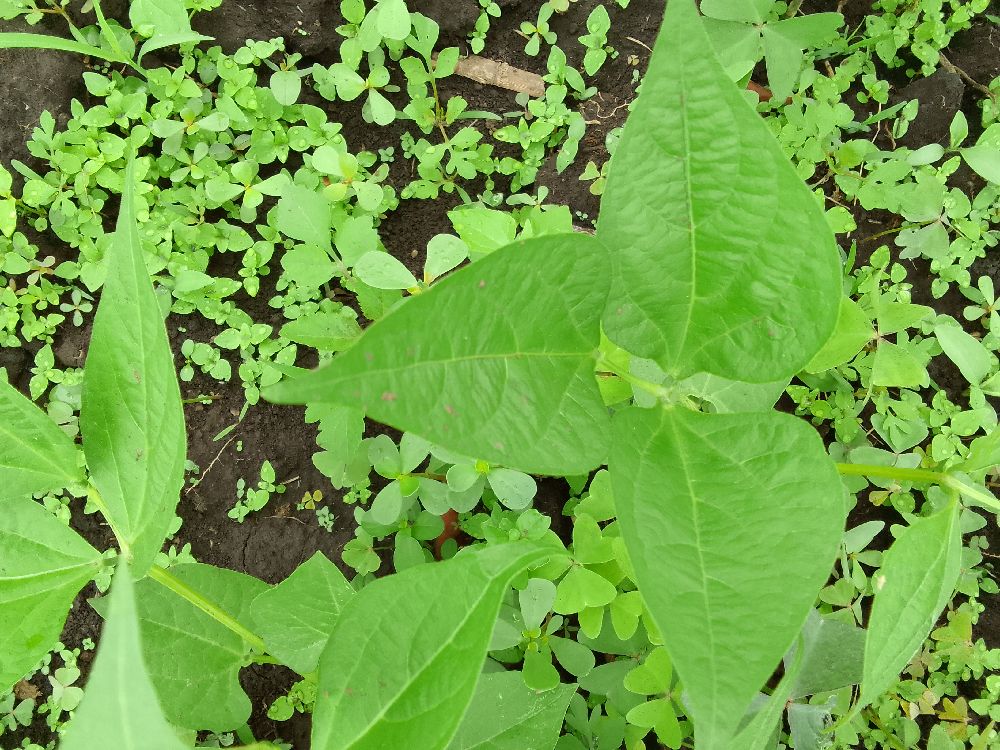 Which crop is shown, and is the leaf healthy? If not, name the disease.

common bean, healthy
